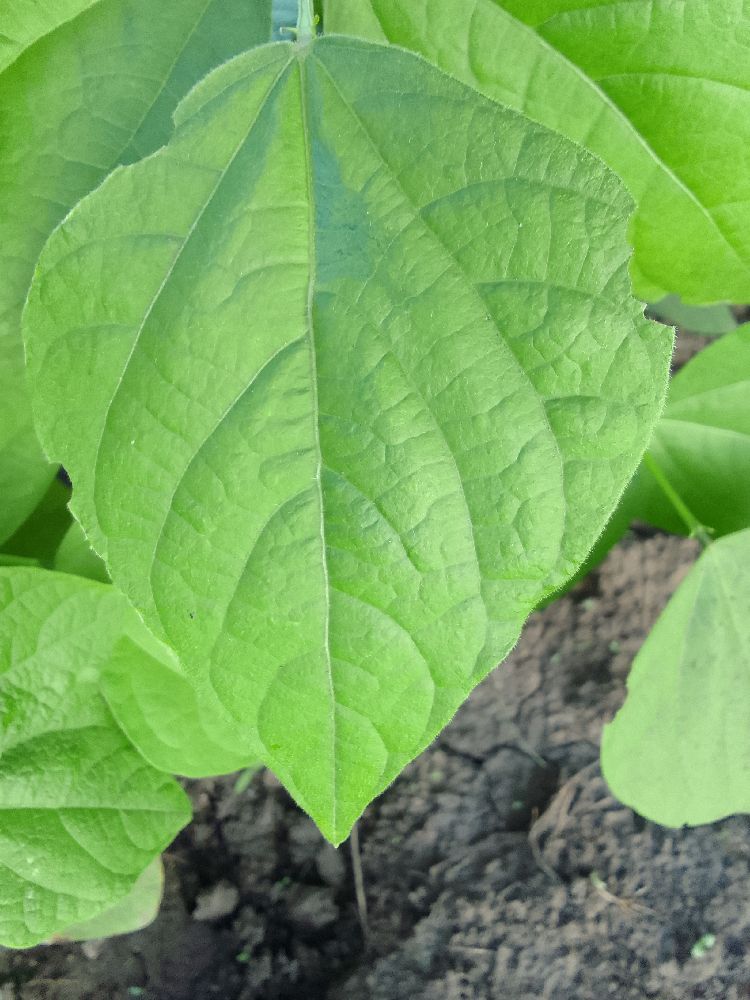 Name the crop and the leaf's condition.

common bean, healthy
